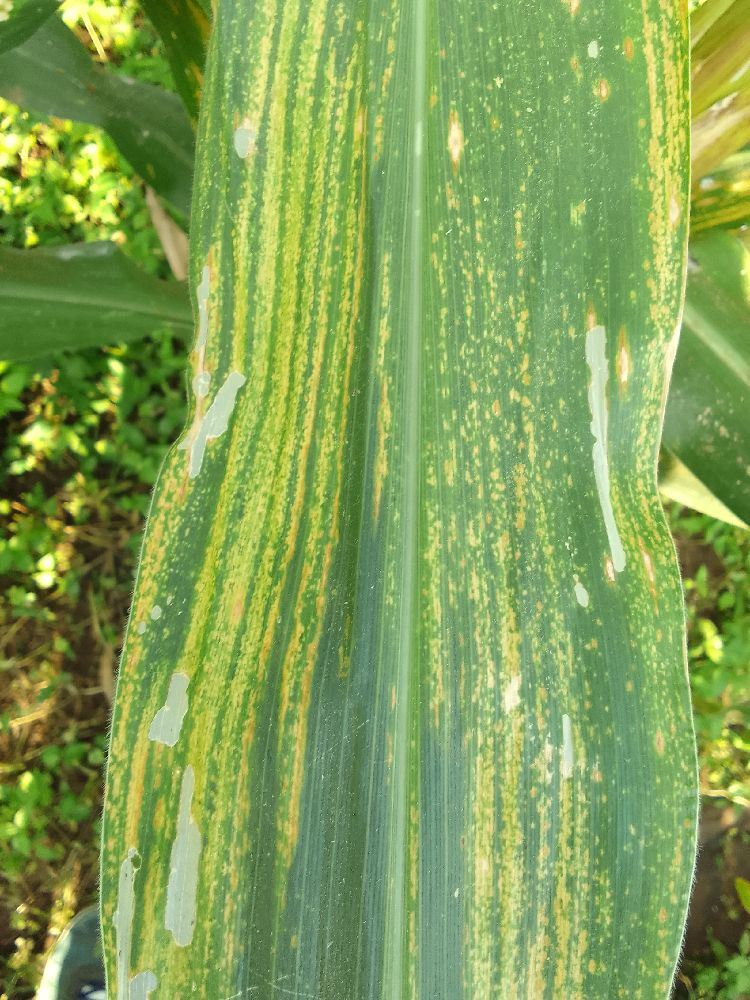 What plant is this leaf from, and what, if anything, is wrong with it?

maize, maize lethal necrosis
